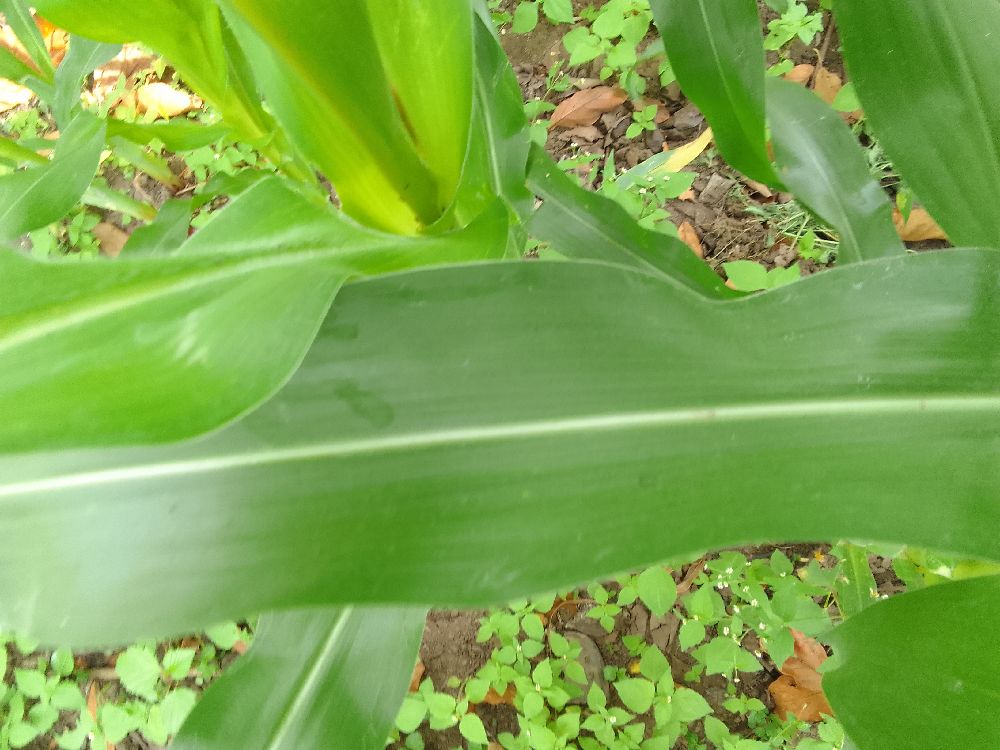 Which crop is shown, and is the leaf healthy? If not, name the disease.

maize, healthy
